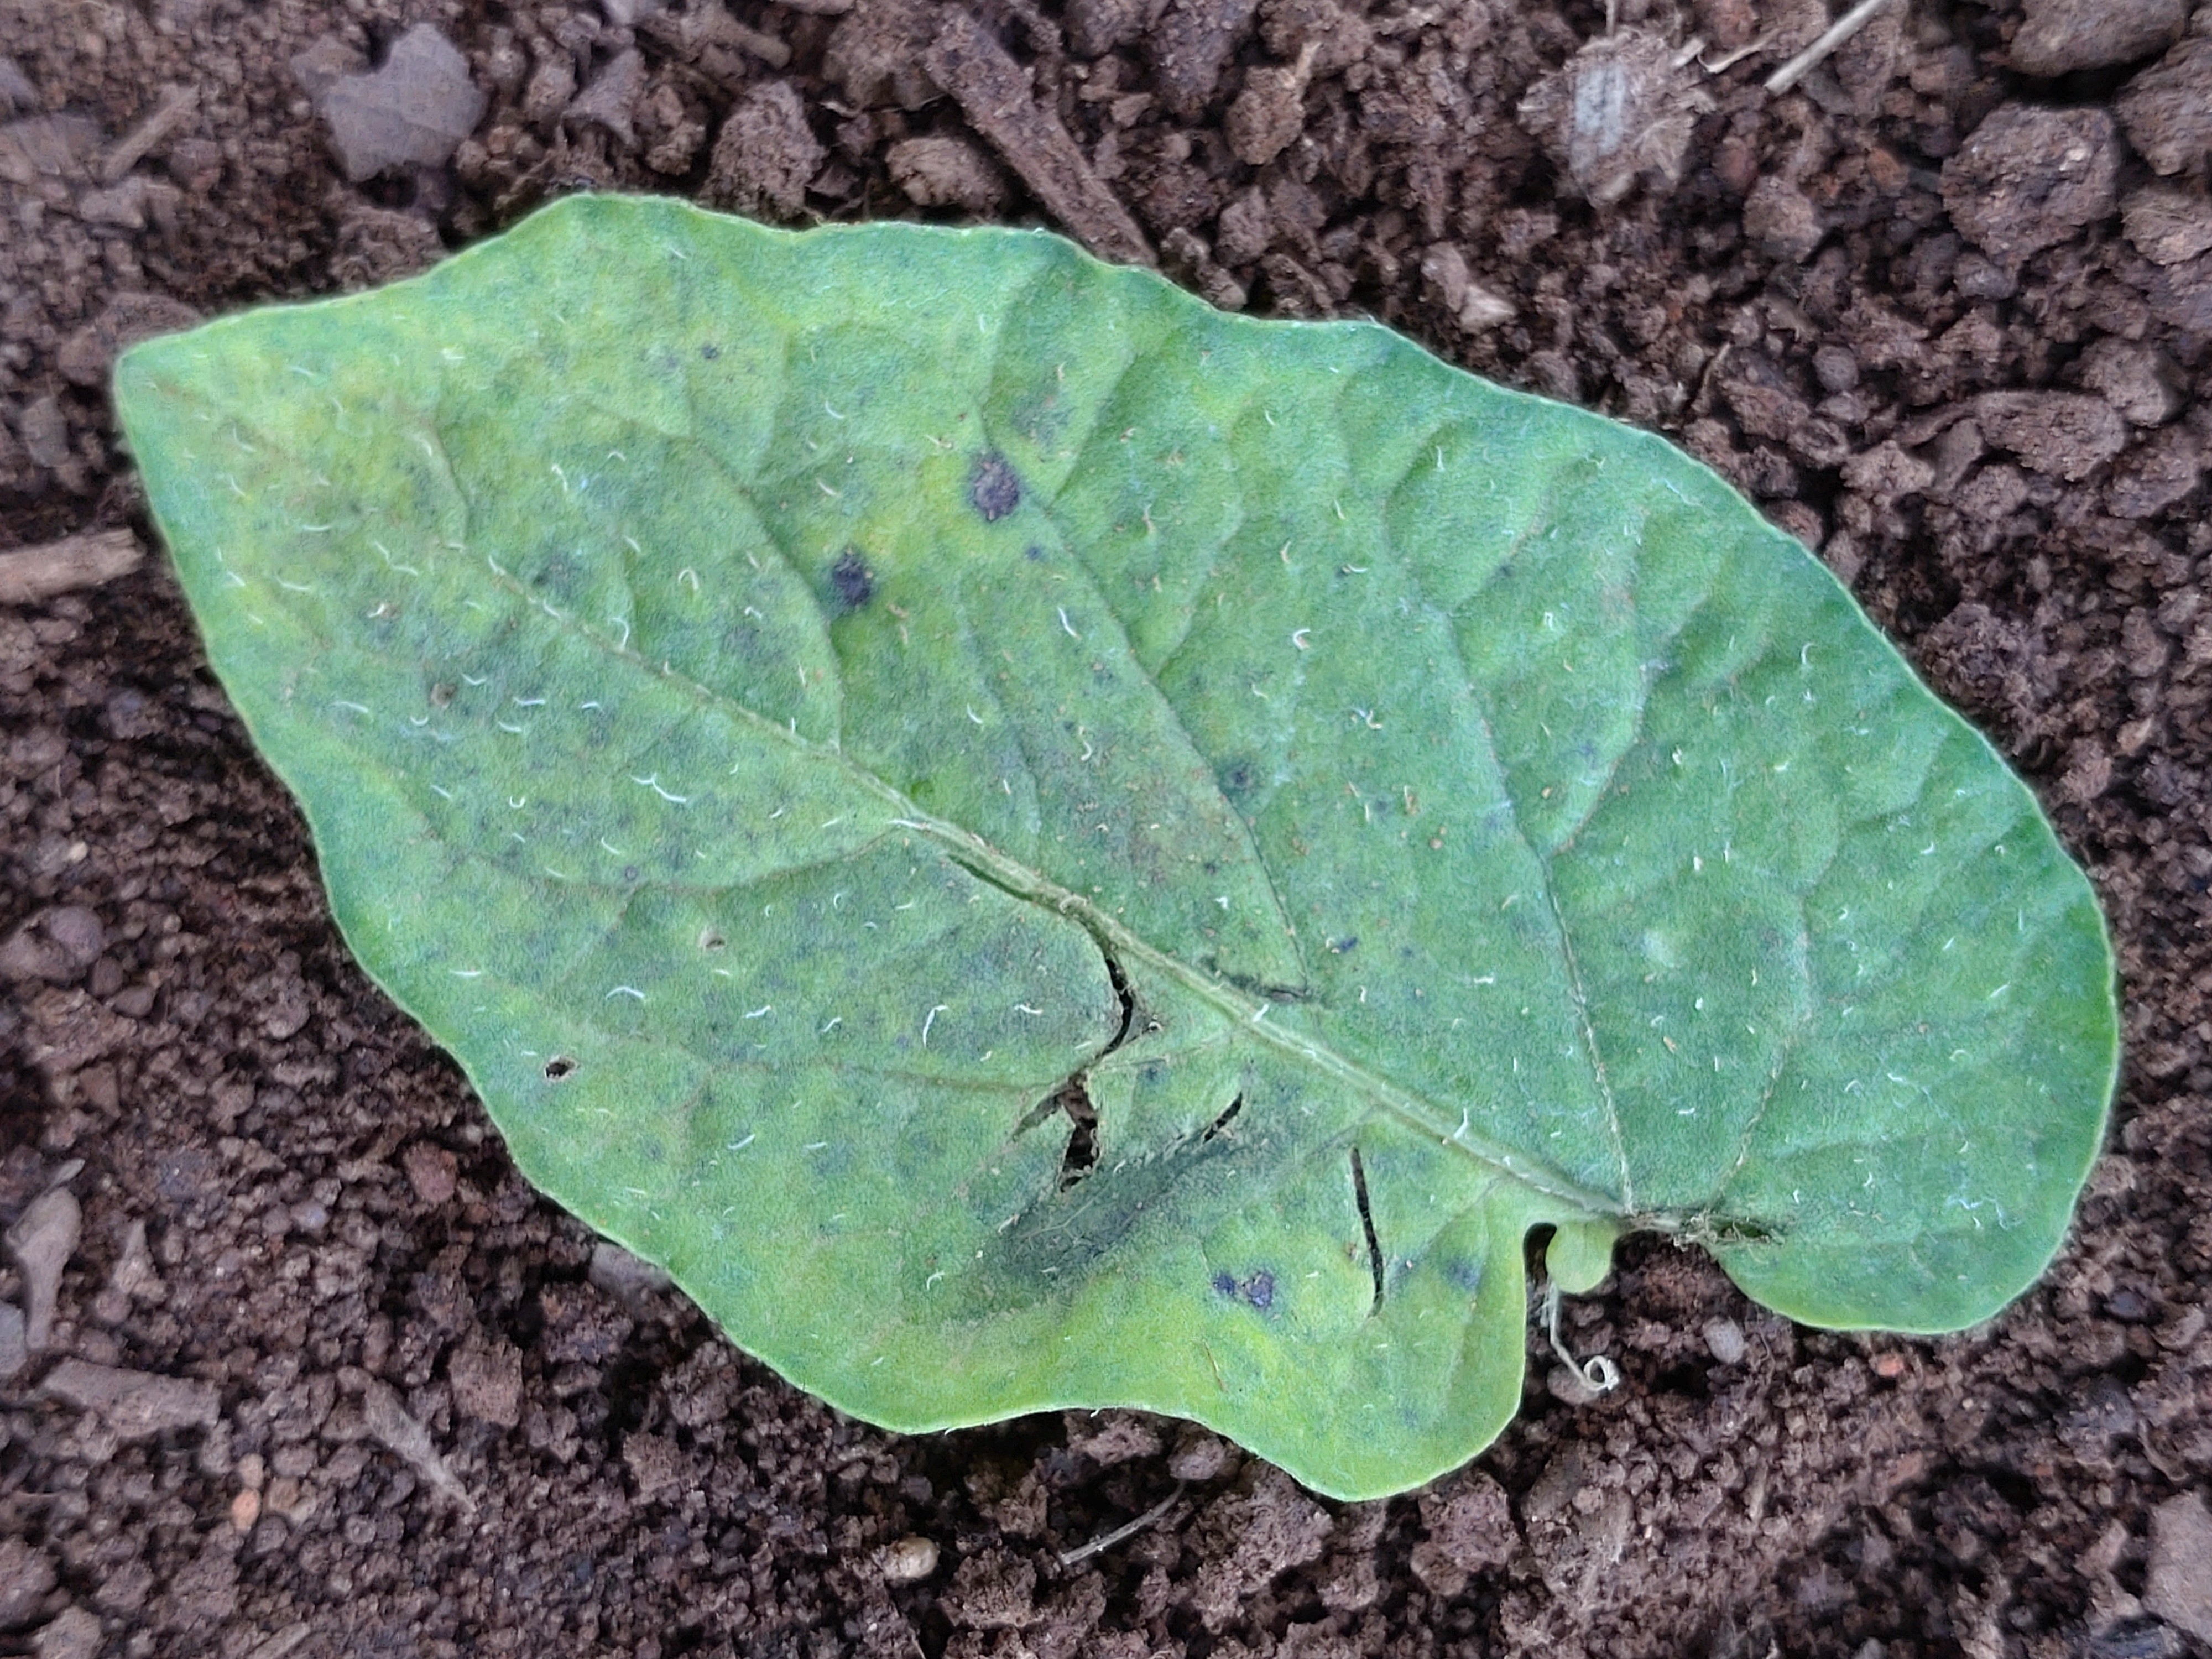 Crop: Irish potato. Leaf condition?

late blight
